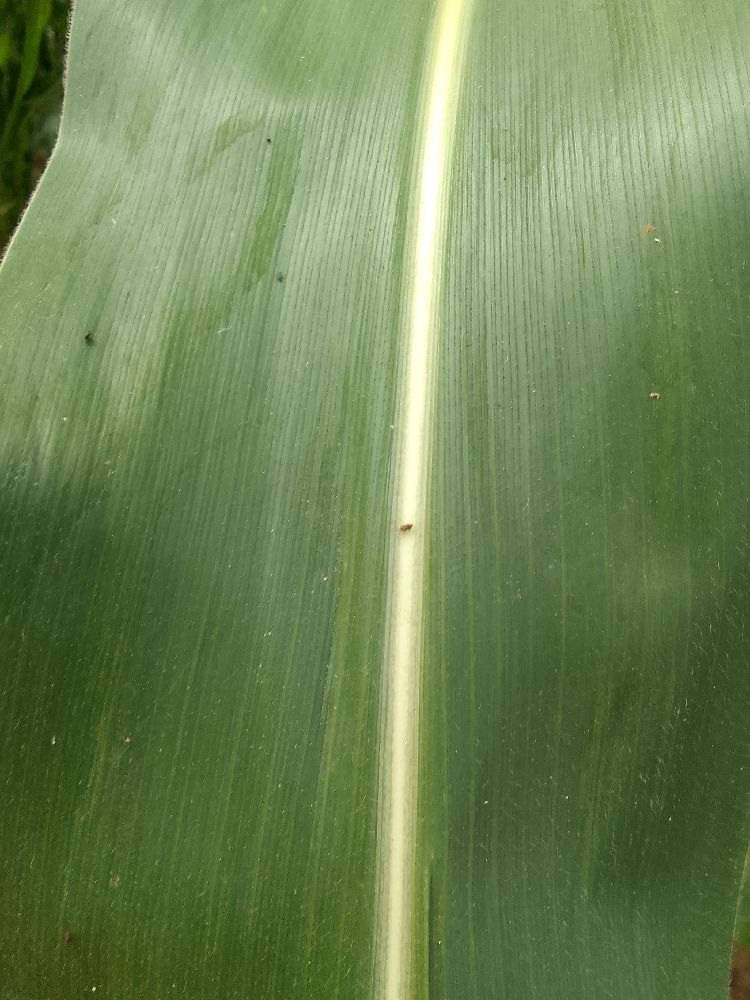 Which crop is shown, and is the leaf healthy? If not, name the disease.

maize, healthy
